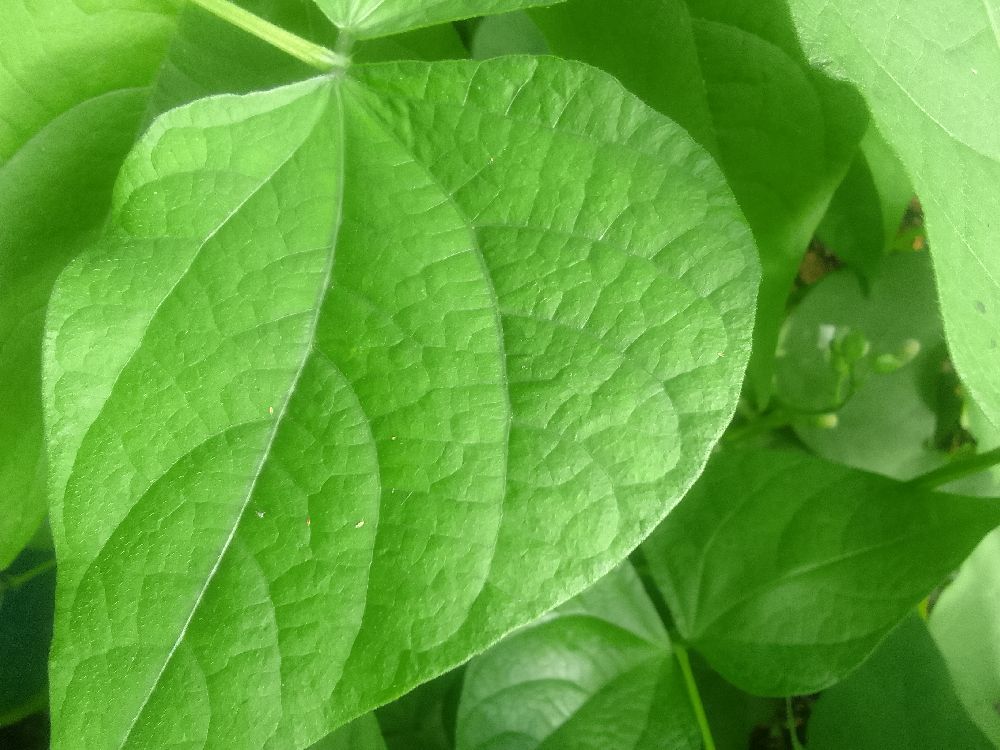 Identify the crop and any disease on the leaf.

common bean, healthy
